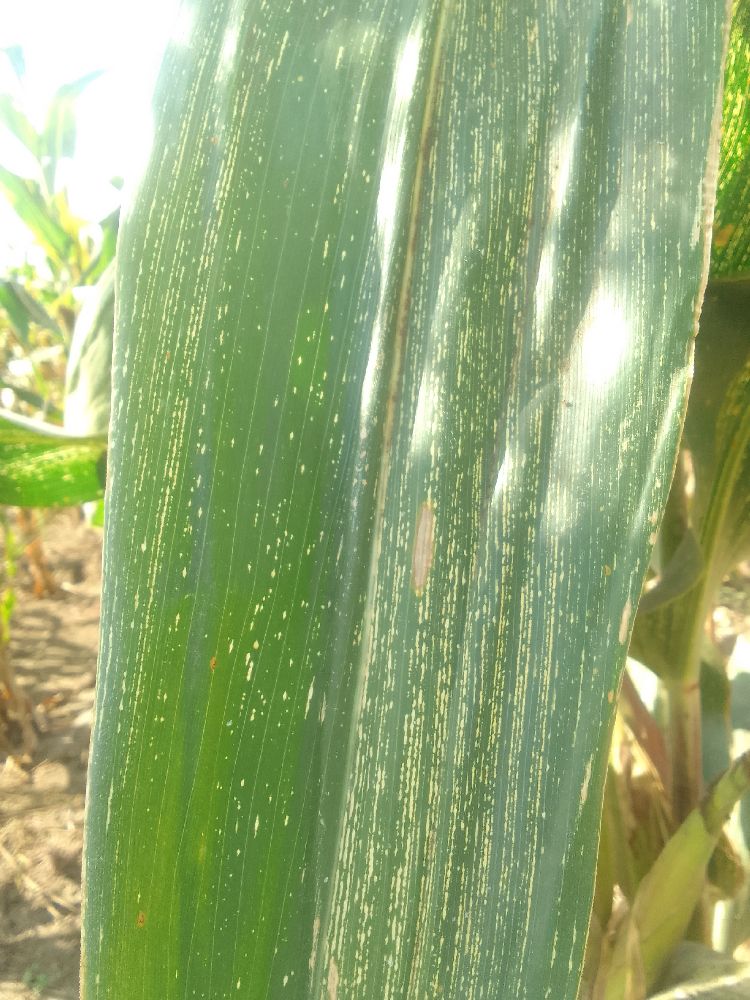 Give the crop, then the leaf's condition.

maize, maize streak virus
